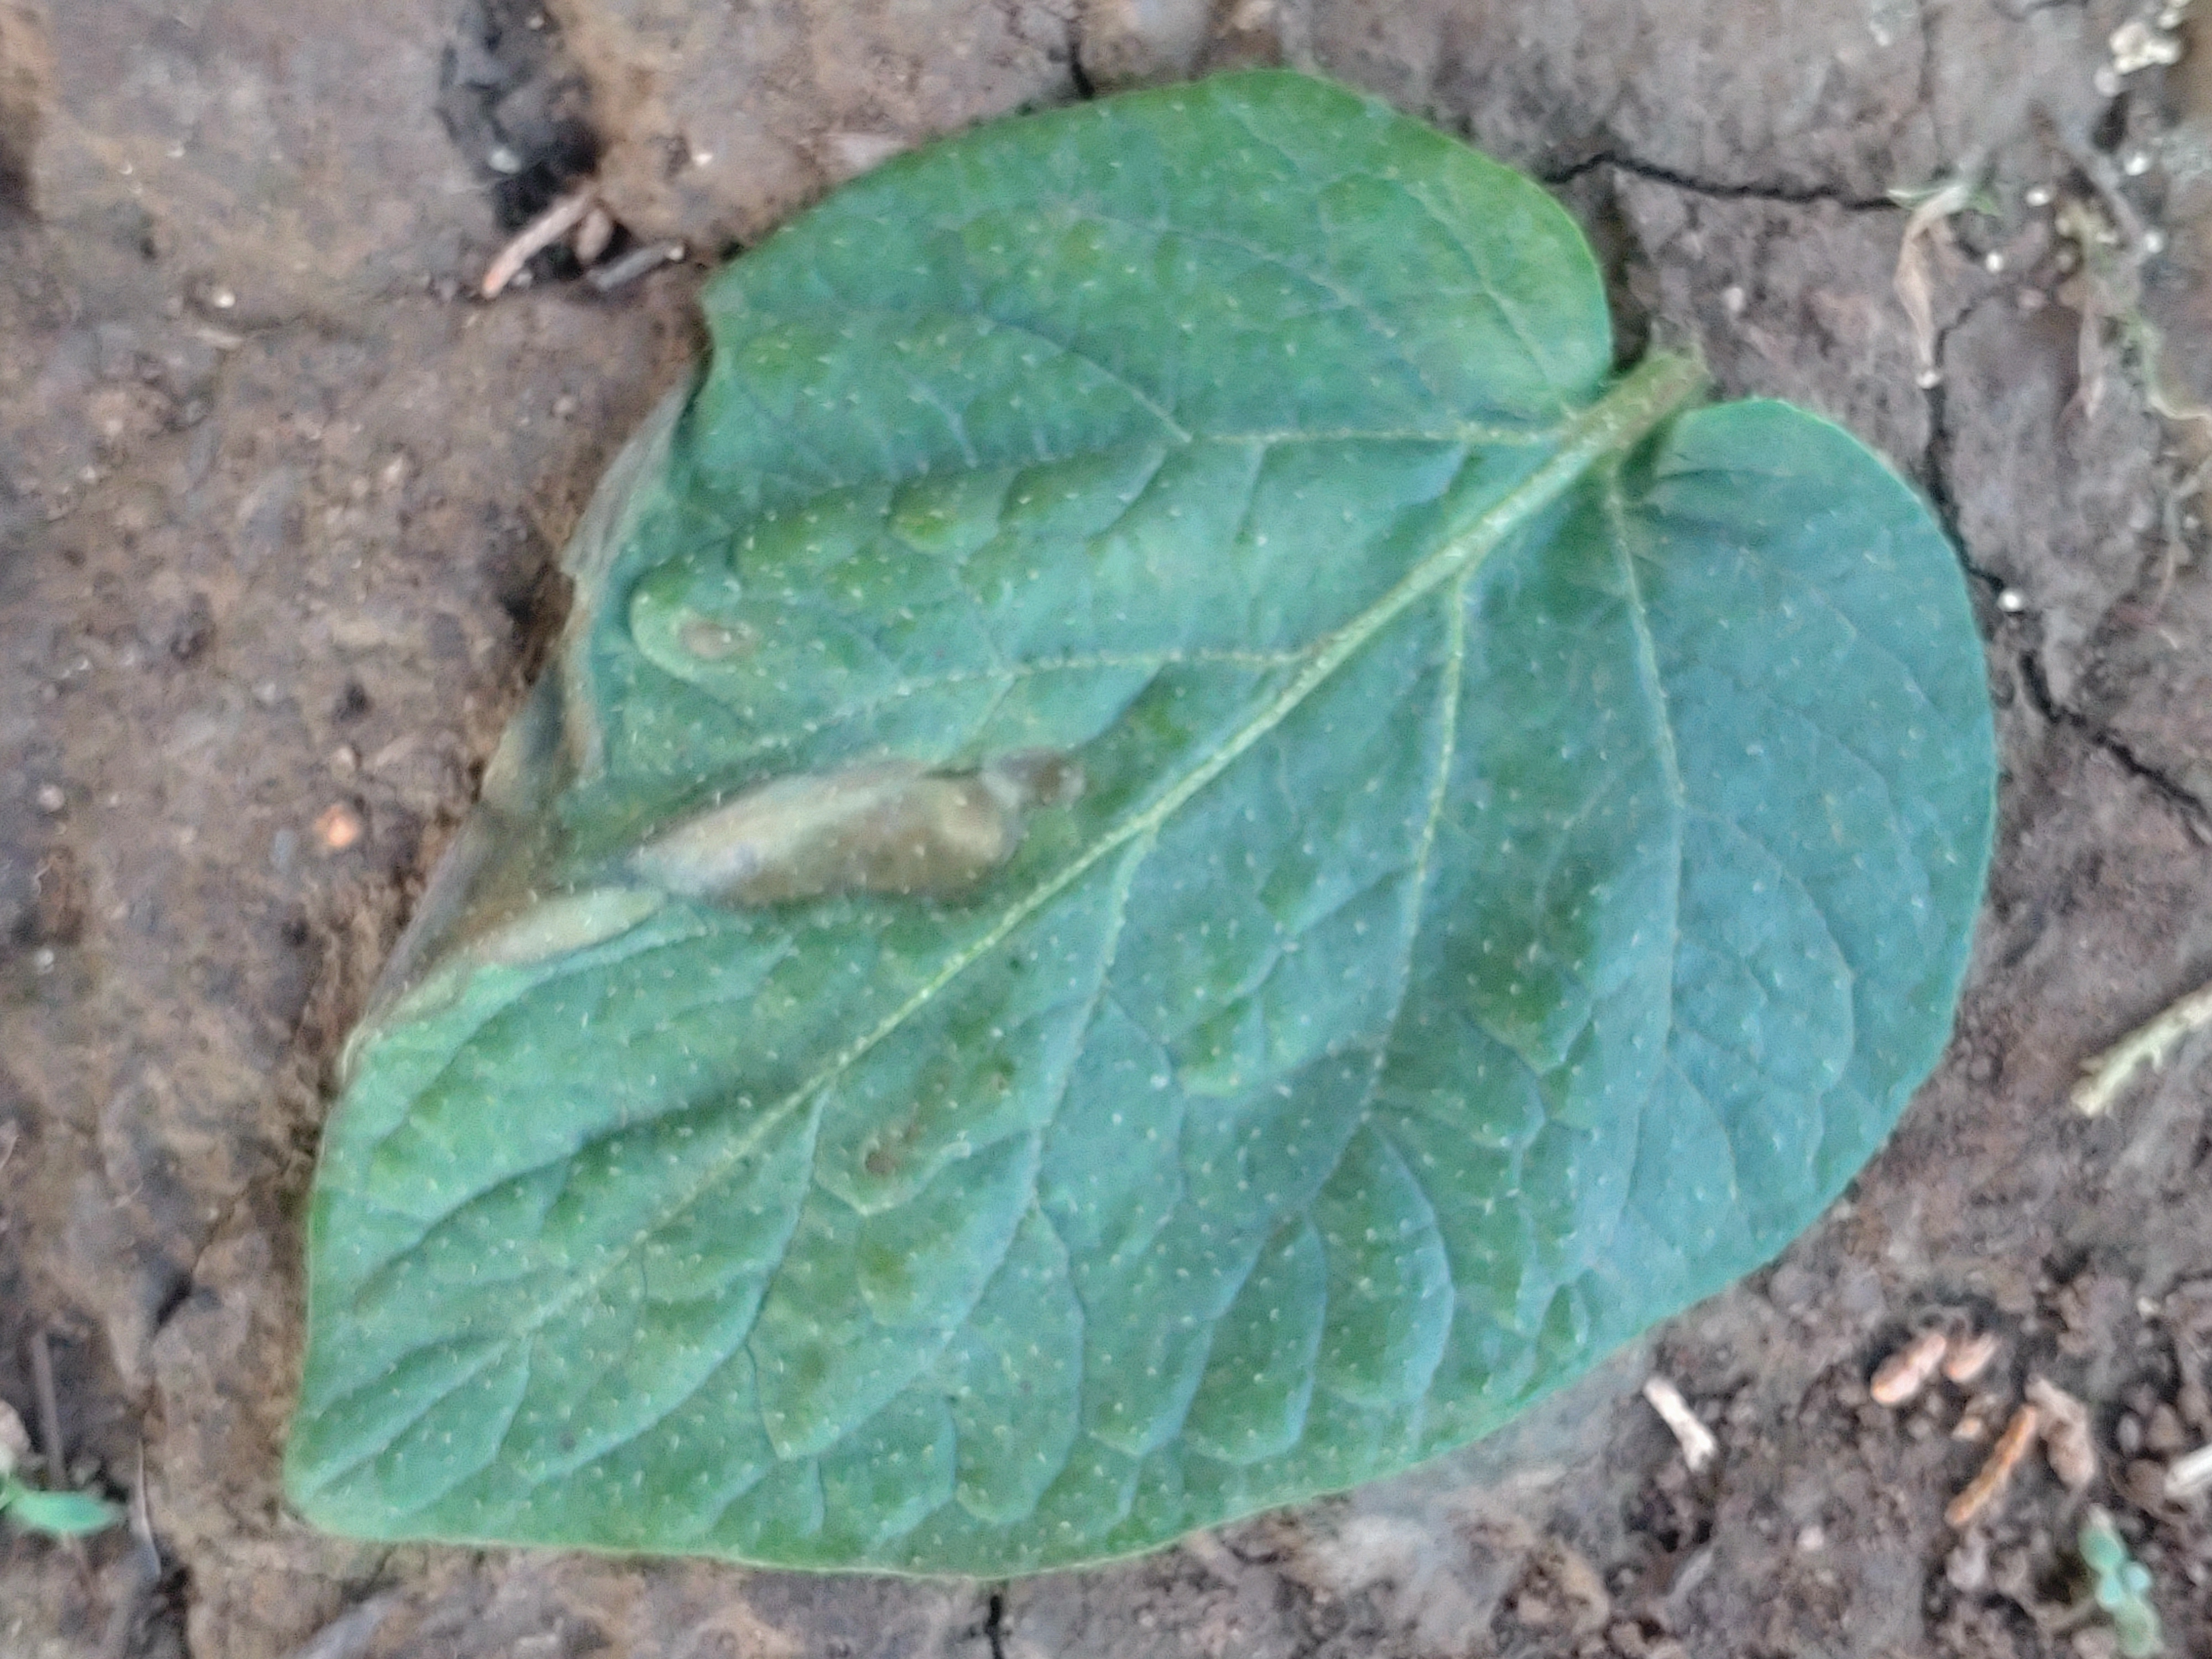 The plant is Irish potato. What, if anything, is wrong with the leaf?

early blight
